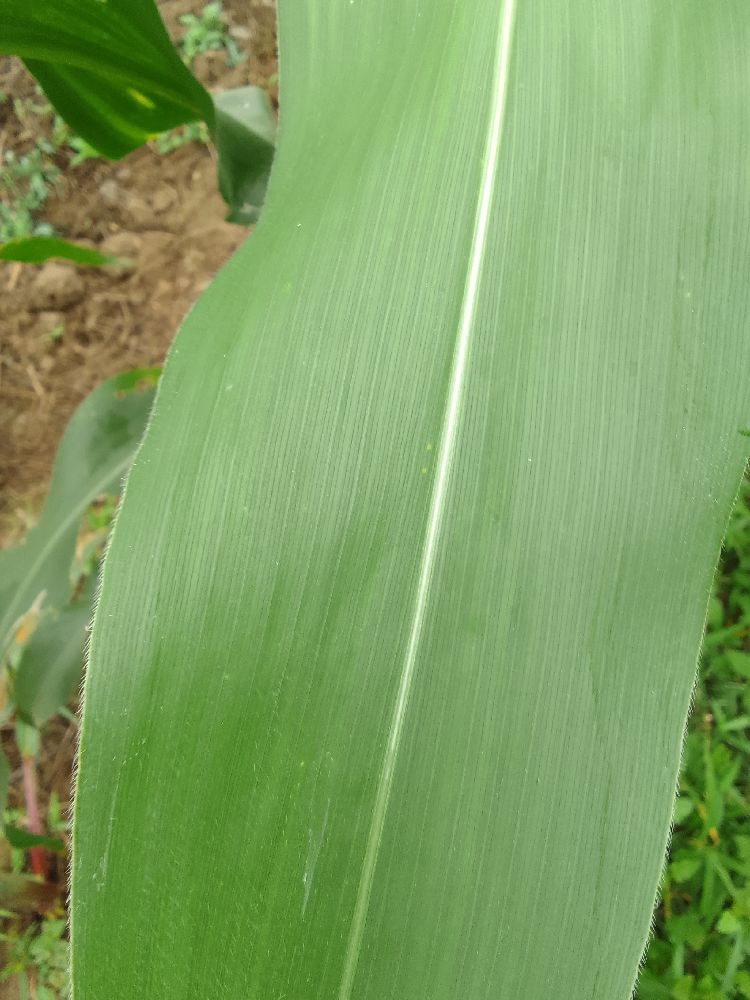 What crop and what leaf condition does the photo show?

maize, healthy
